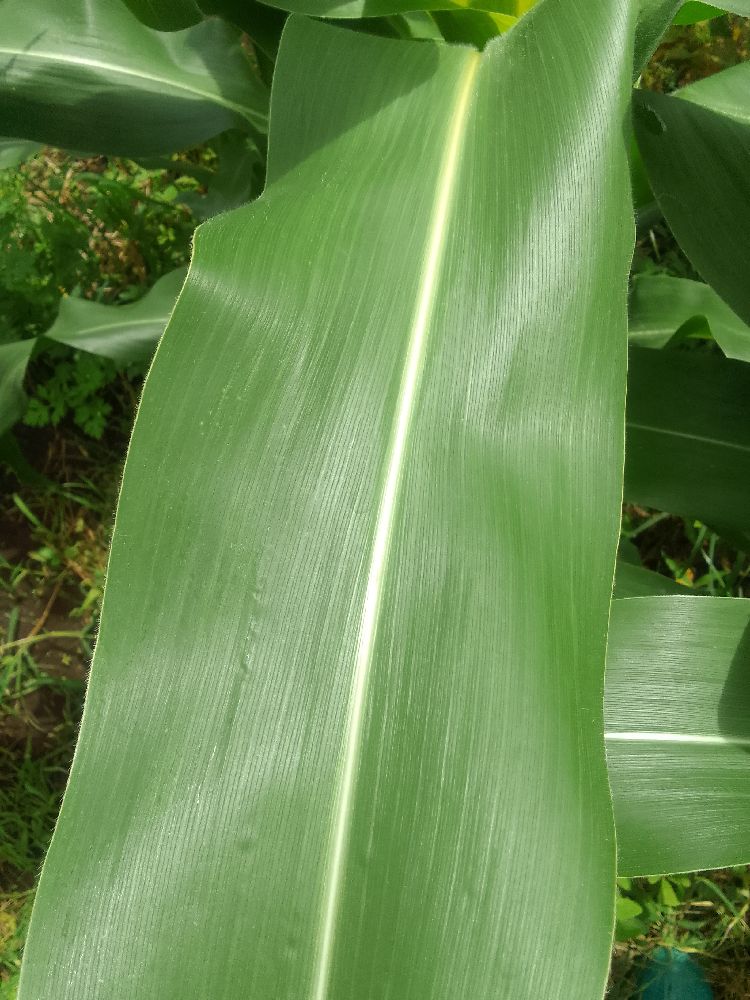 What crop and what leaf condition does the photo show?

maize, healthy
